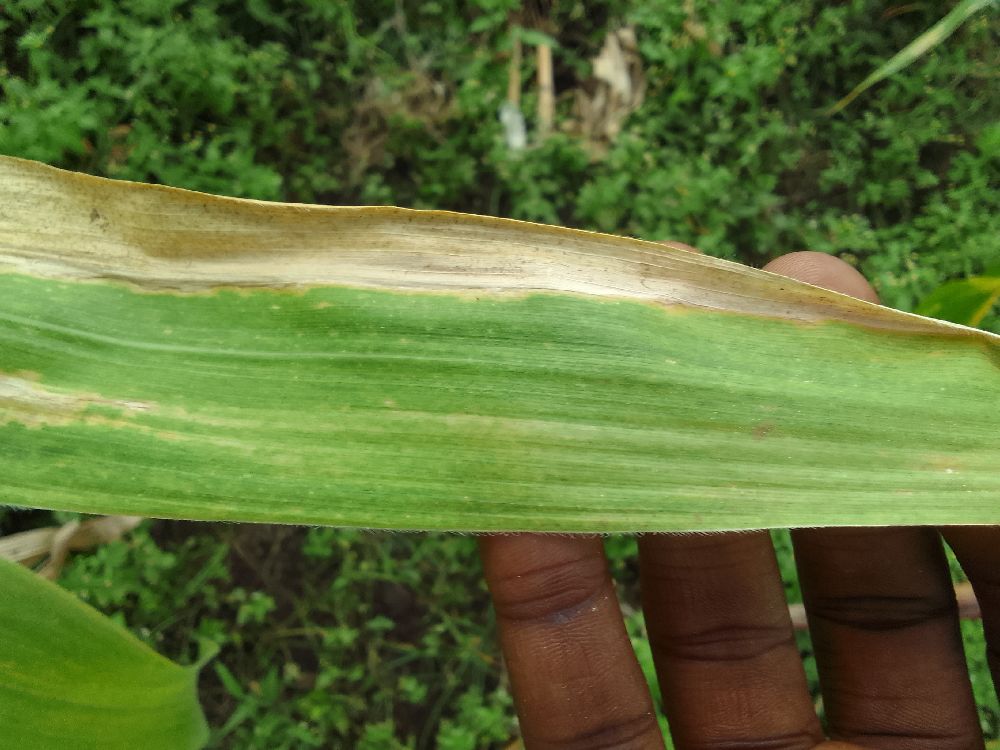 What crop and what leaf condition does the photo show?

maize, maize lethal necrosis
